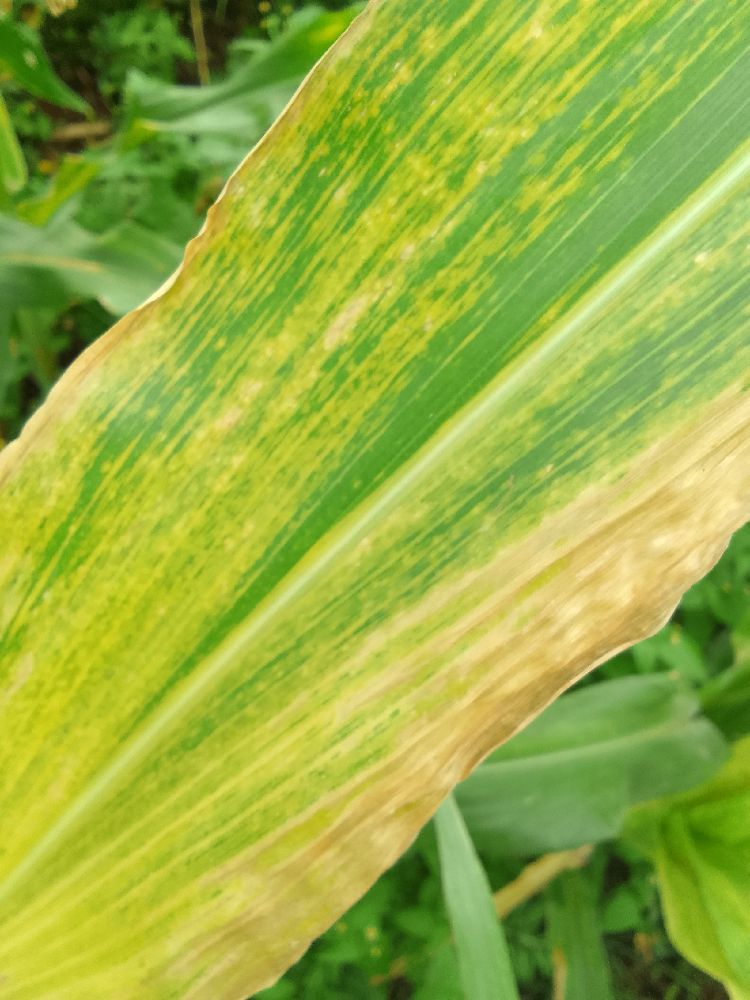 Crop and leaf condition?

maize, maize lethal necrosis
